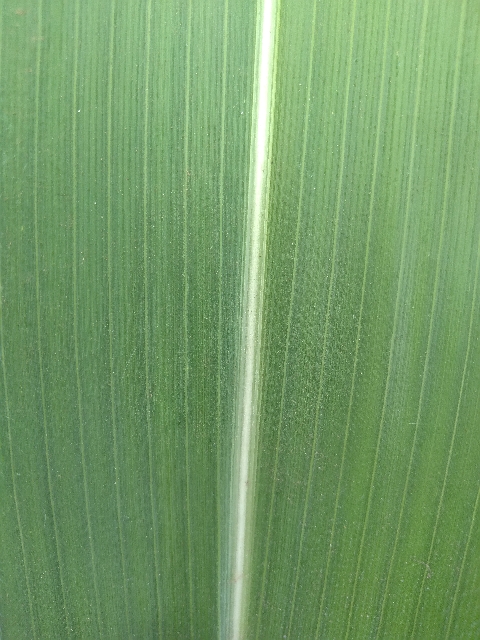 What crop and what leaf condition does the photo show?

maize, healthy
